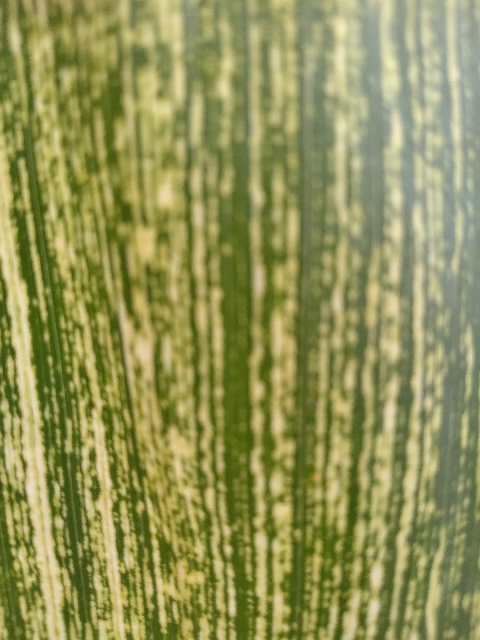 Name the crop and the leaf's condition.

maize, maize streak virus
